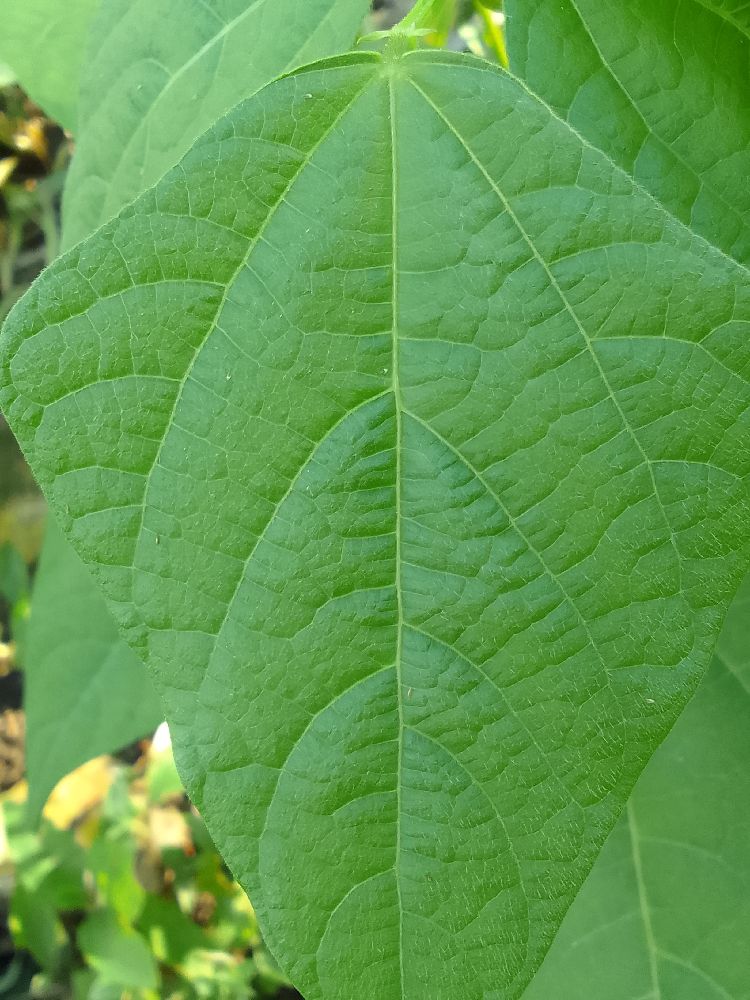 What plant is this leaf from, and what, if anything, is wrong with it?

common bean, healthy
